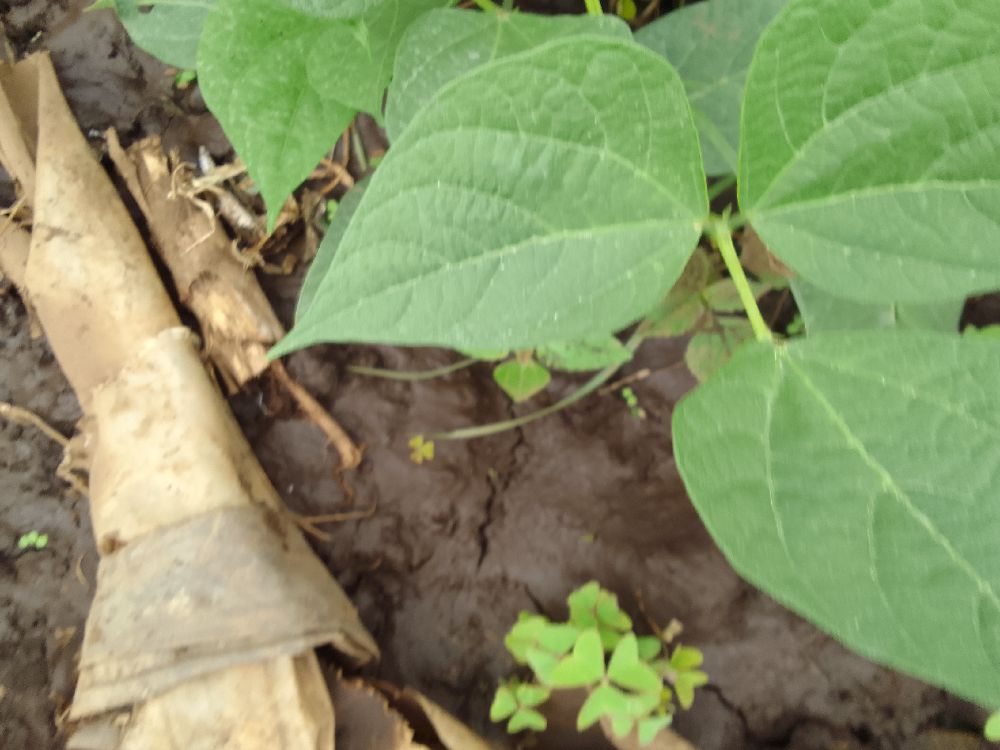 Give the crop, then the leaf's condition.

common bean, healthy
